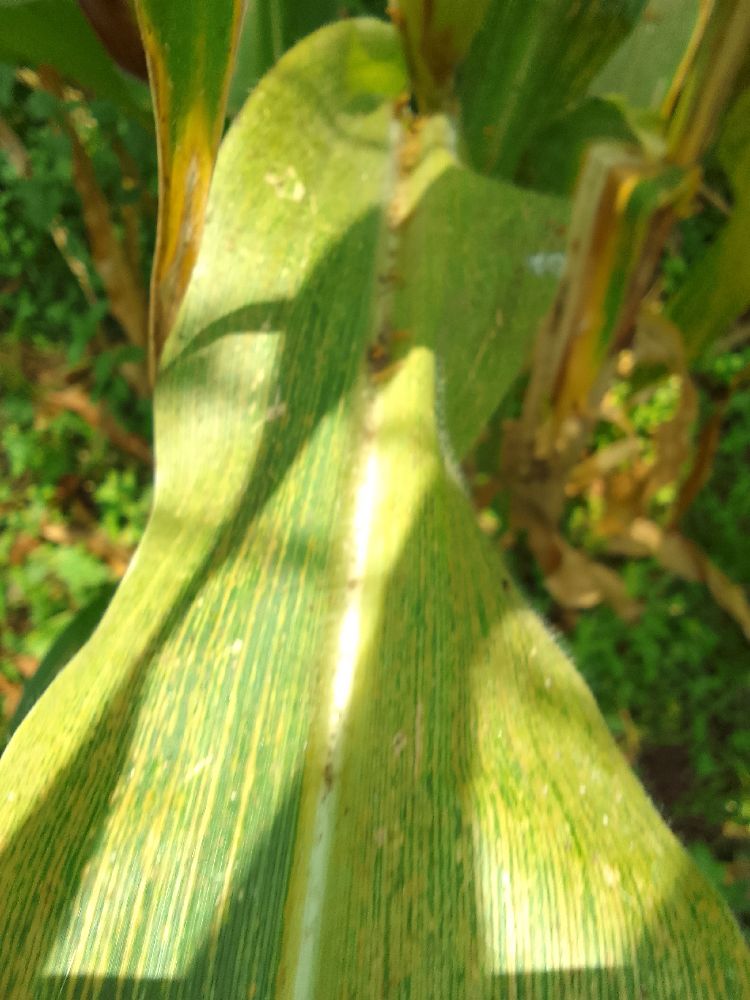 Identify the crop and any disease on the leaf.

maize, maize lethal necrosis
